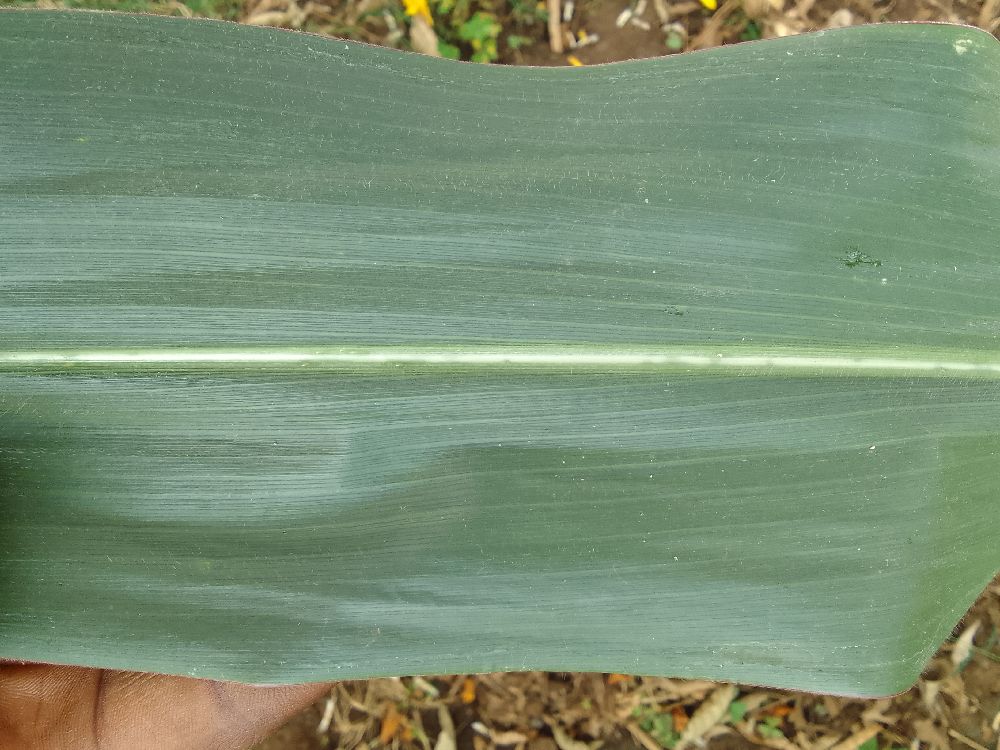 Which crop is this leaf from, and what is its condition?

maize, healthy
